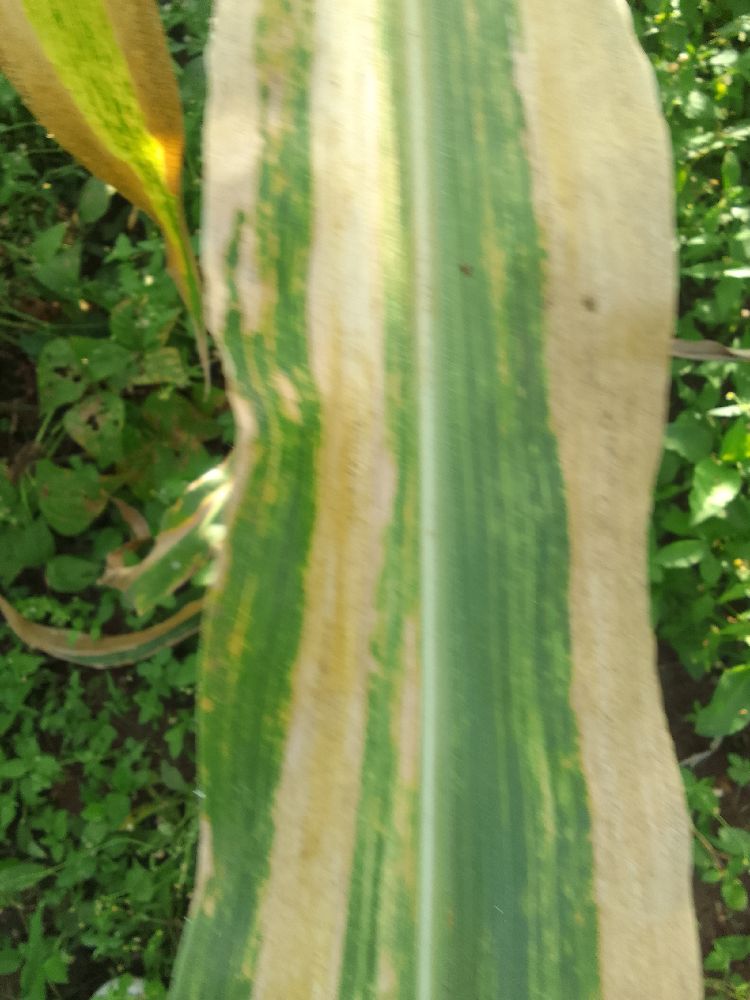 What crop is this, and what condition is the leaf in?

maize, maize lethal necrosis
